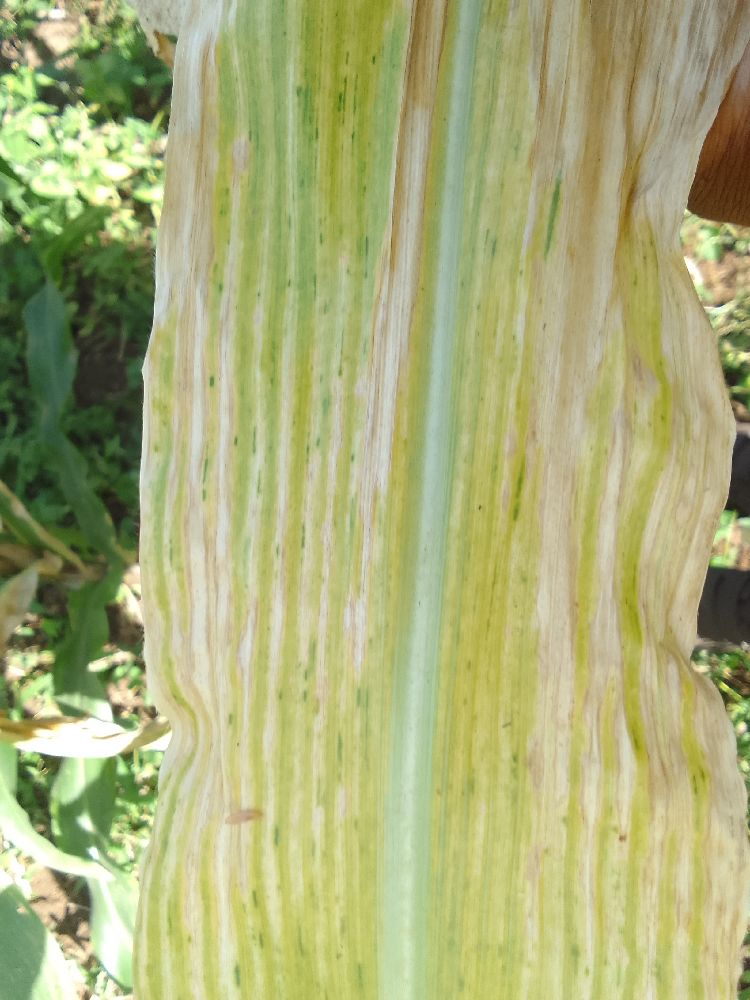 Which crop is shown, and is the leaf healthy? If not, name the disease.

maize, maize lethal necrosis
